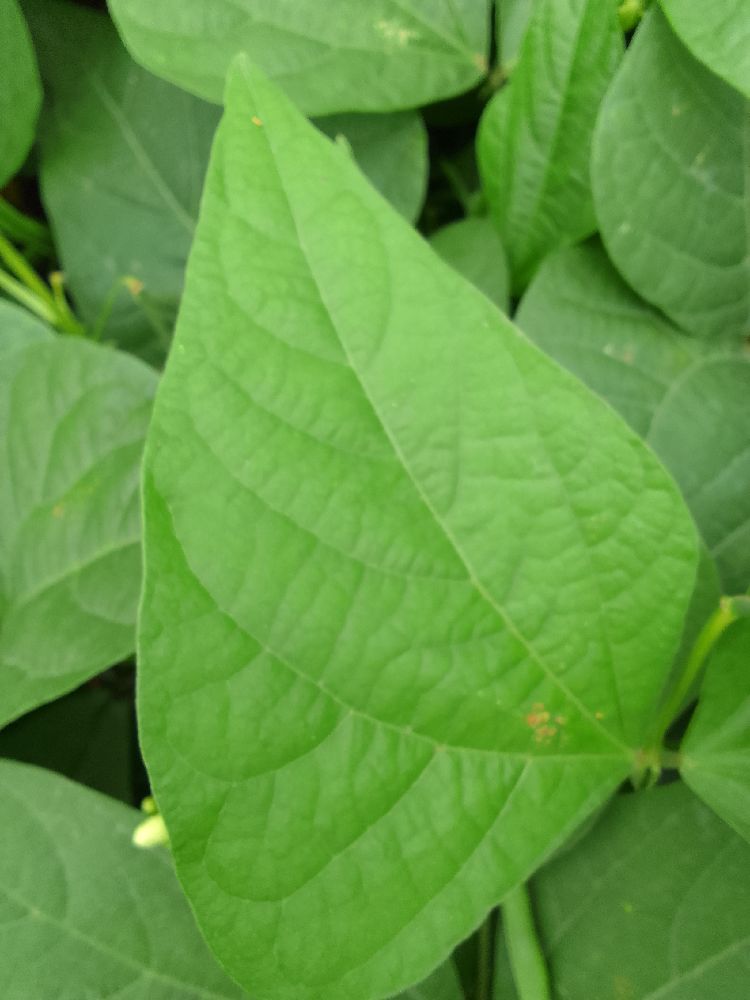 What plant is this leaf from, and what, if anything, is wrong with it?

common bean, healthy
